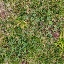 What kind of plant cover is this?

unstructured weed
